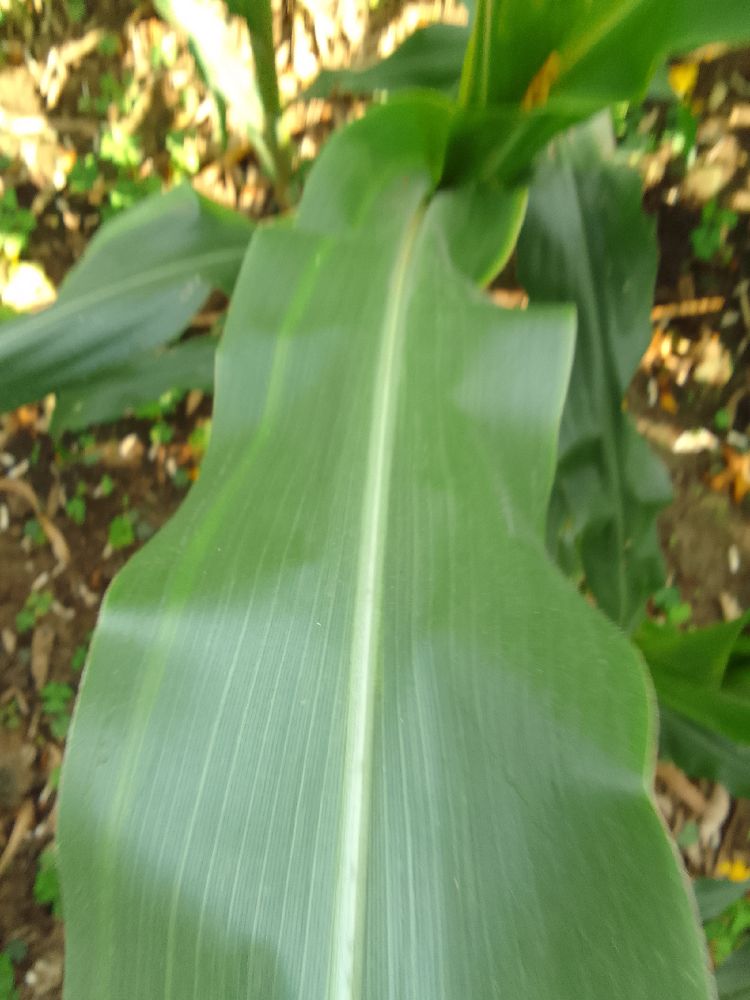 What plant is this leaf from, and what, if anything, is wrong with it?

maize, healthy
